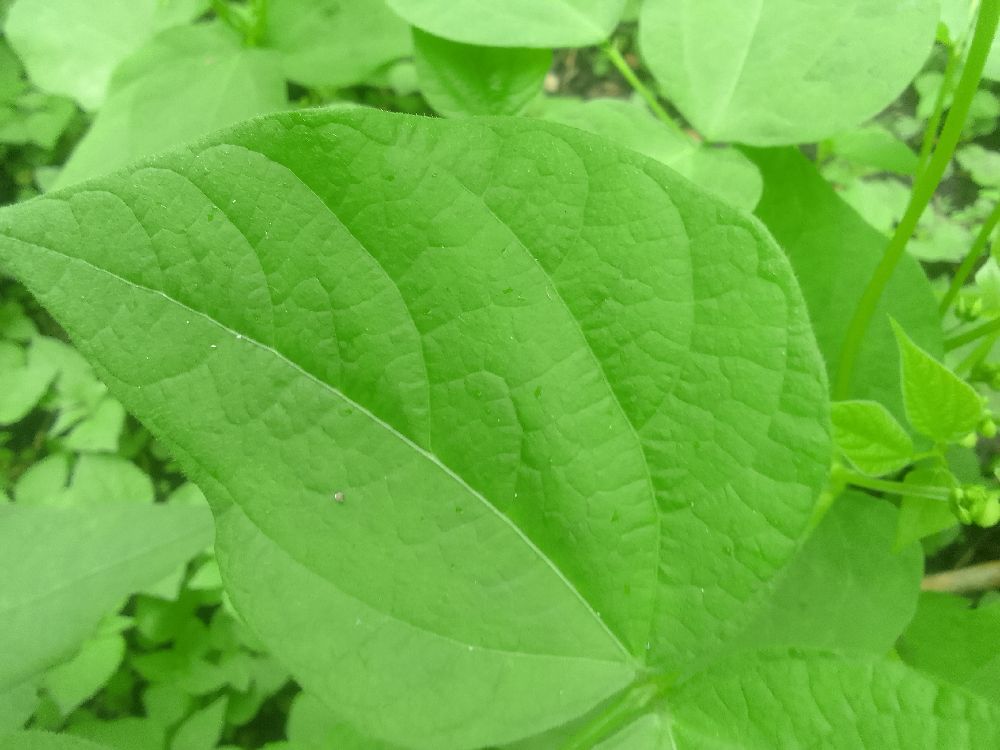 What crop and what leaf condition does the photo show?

common bean, healthy
